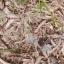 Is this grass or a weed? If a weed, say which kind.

grass
